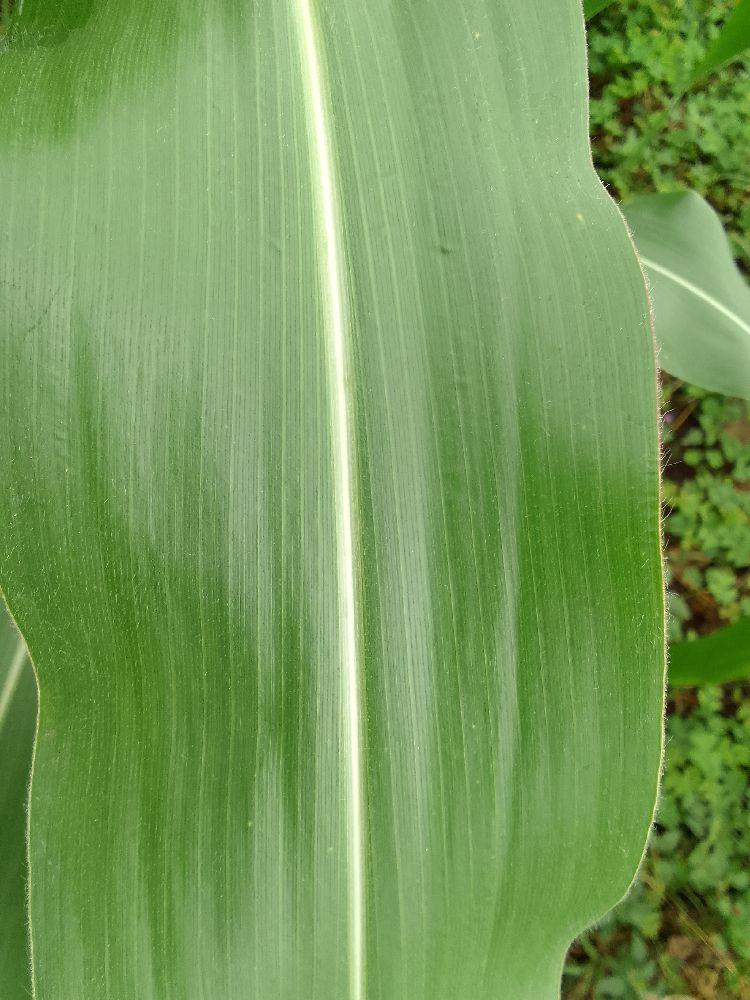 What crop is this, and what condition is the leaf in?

maize, healthy
